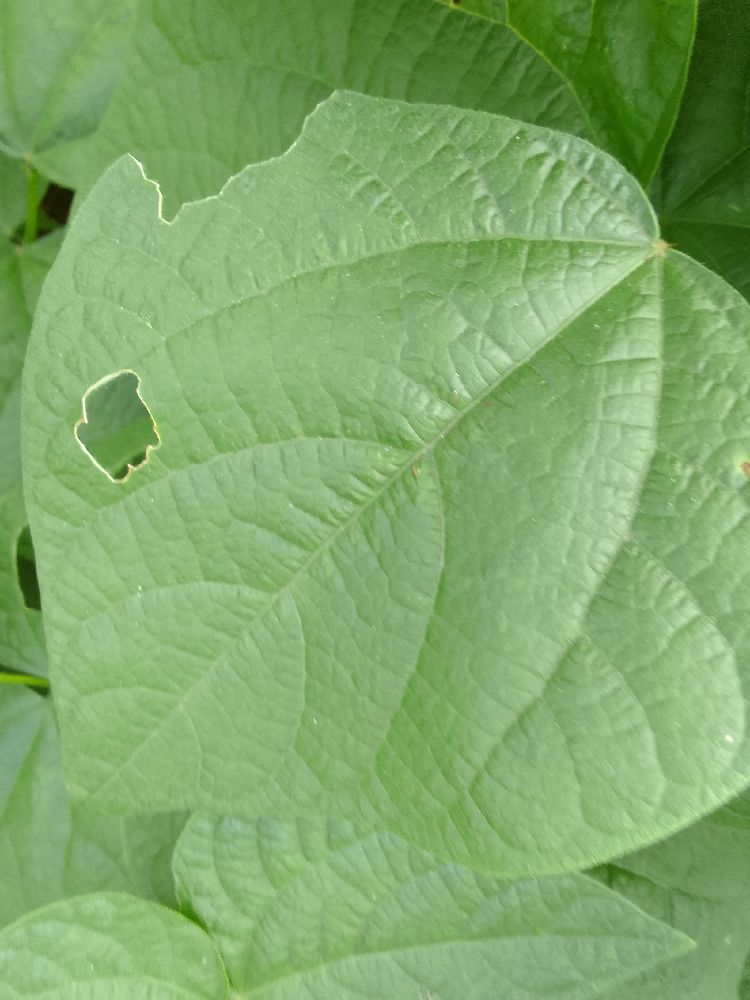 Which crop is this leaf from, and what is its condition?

common bean, healthy
